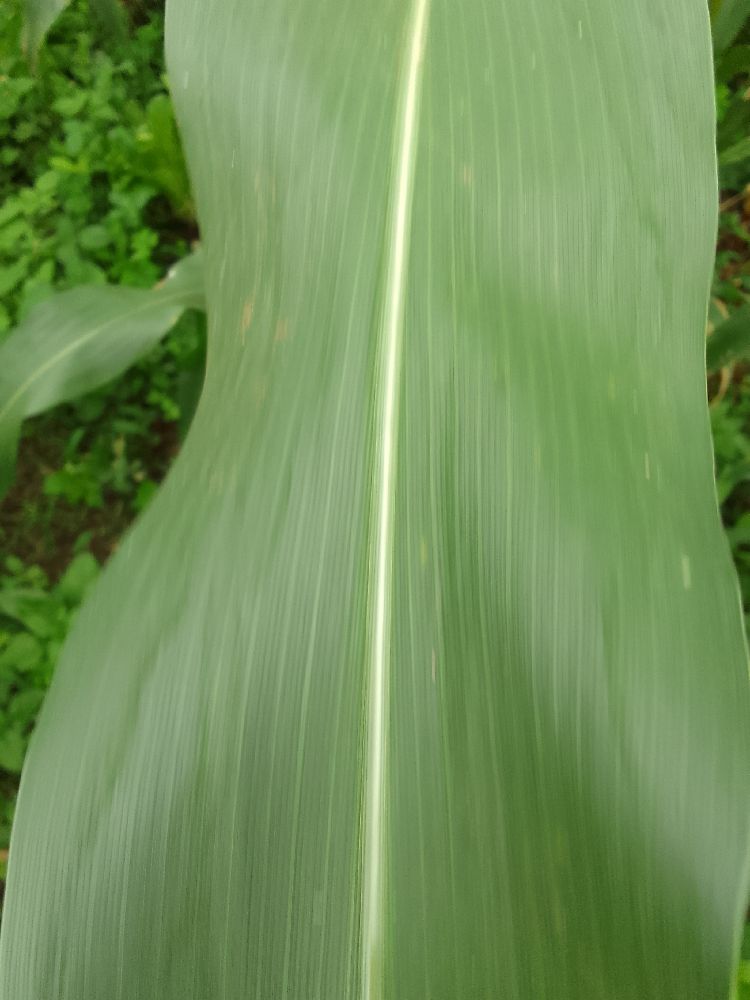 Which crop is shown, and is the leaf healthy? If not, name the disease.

maize, healthy
